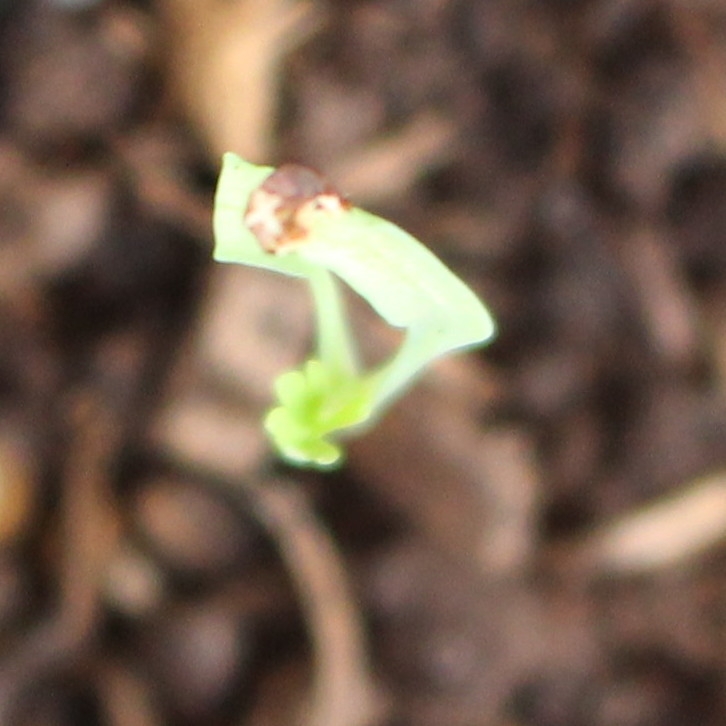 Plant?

Fumaria officinalis
